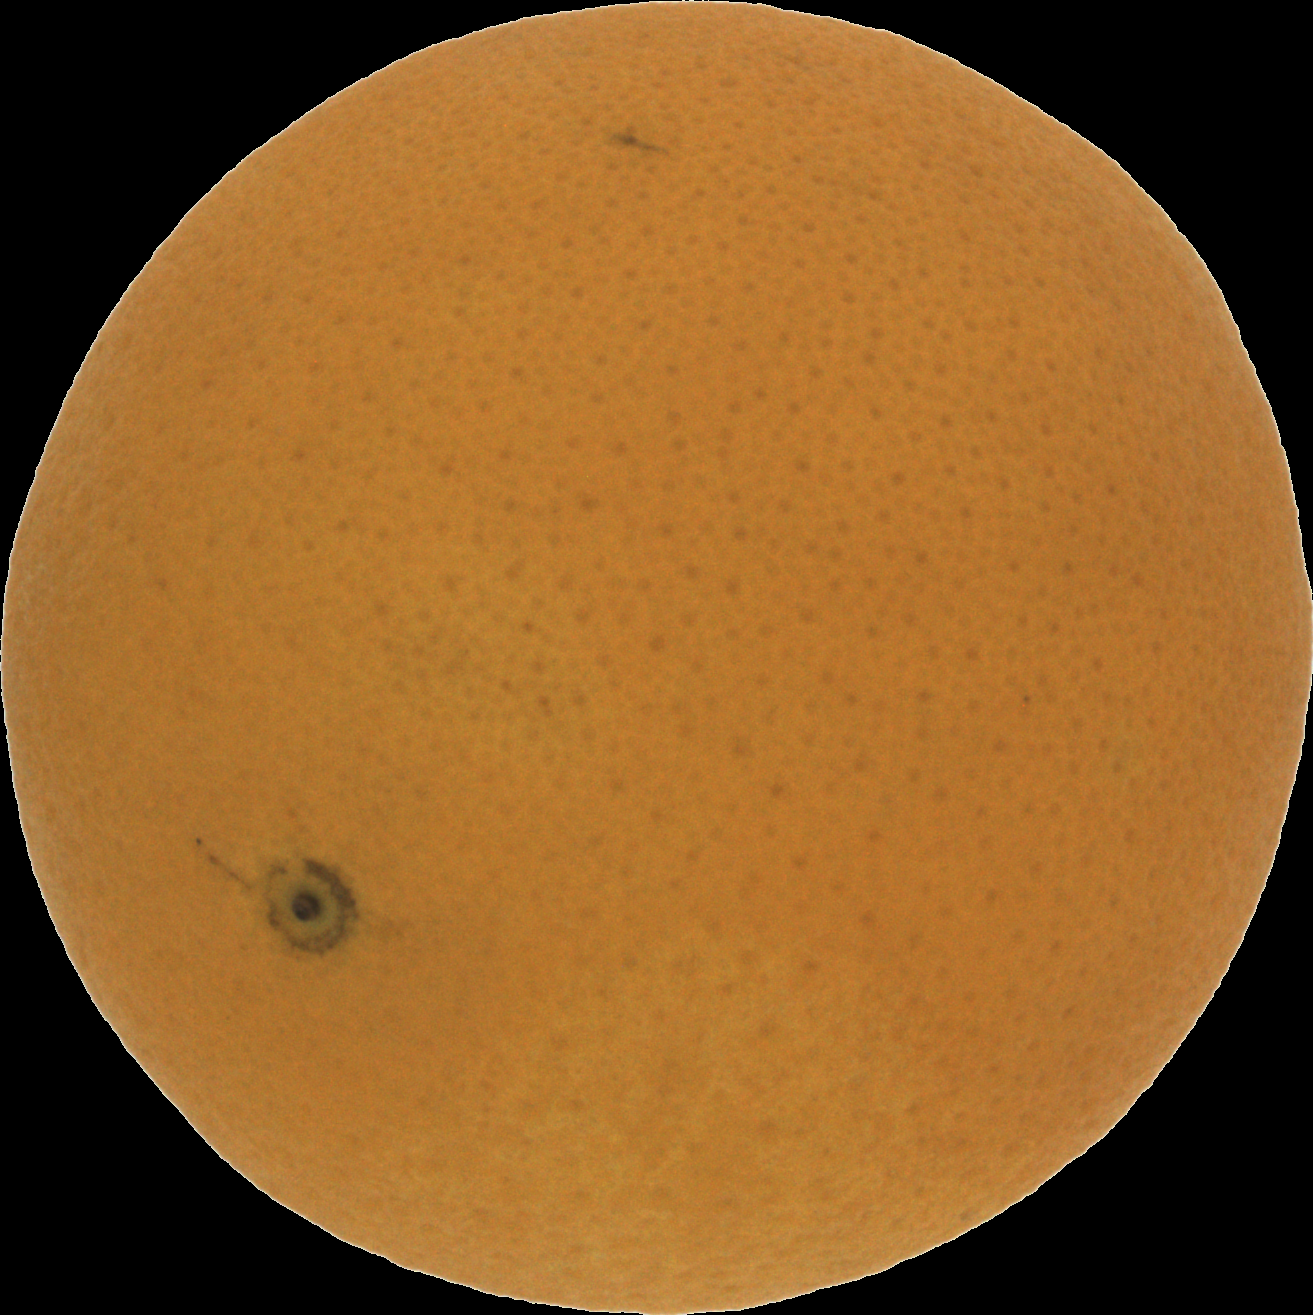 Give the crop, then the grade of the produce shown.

orange, good
